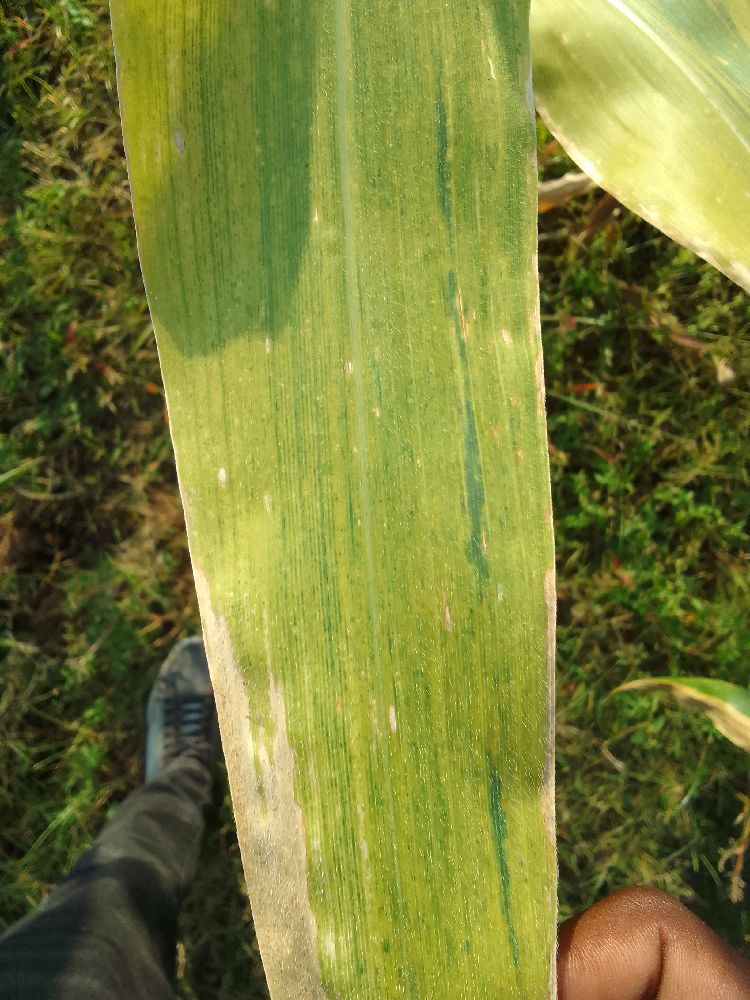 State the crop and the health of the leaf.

maize, maize lethal necrosis
